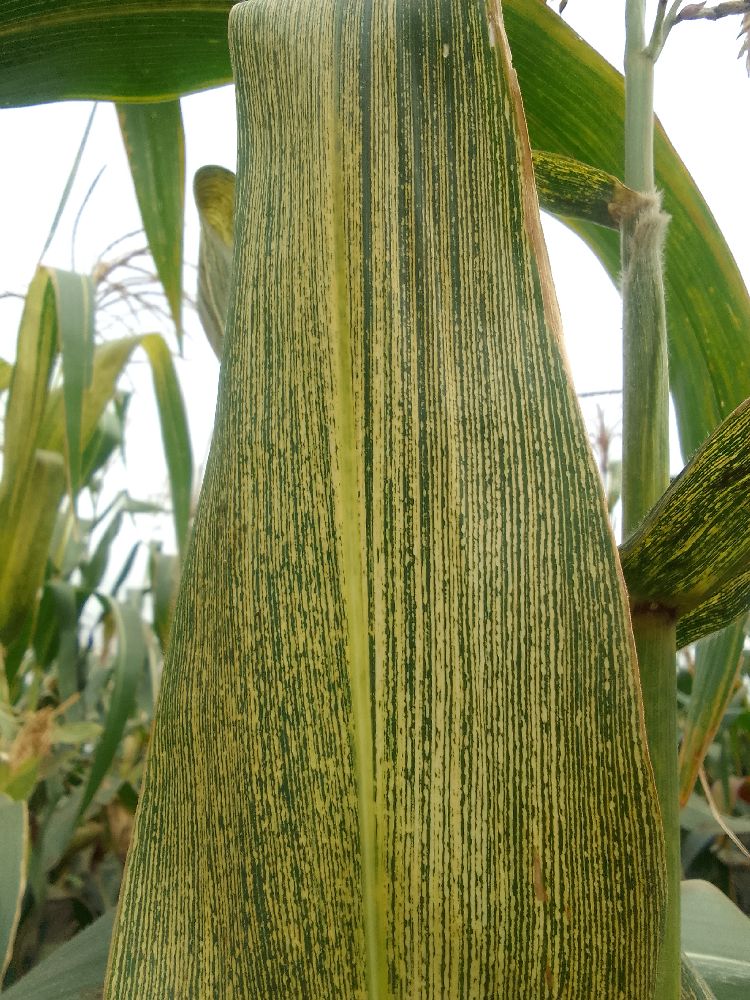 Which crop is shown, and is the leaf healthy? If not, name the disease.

maize, maize streak virus
